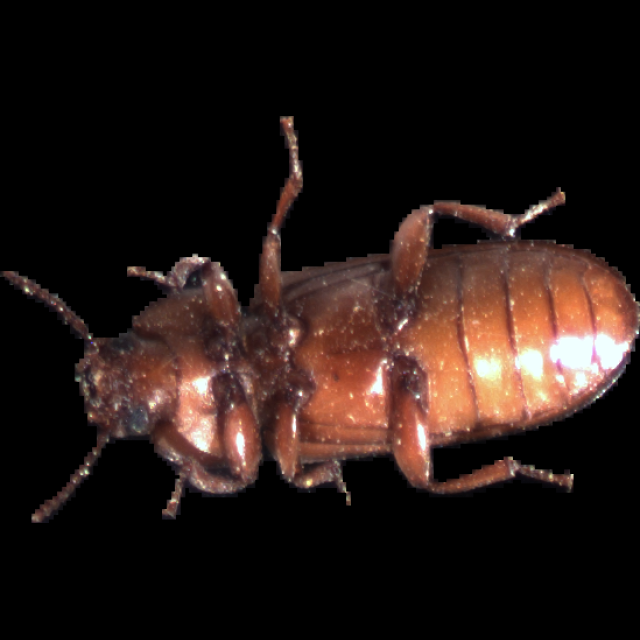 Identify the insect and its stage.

mealworm beetle
